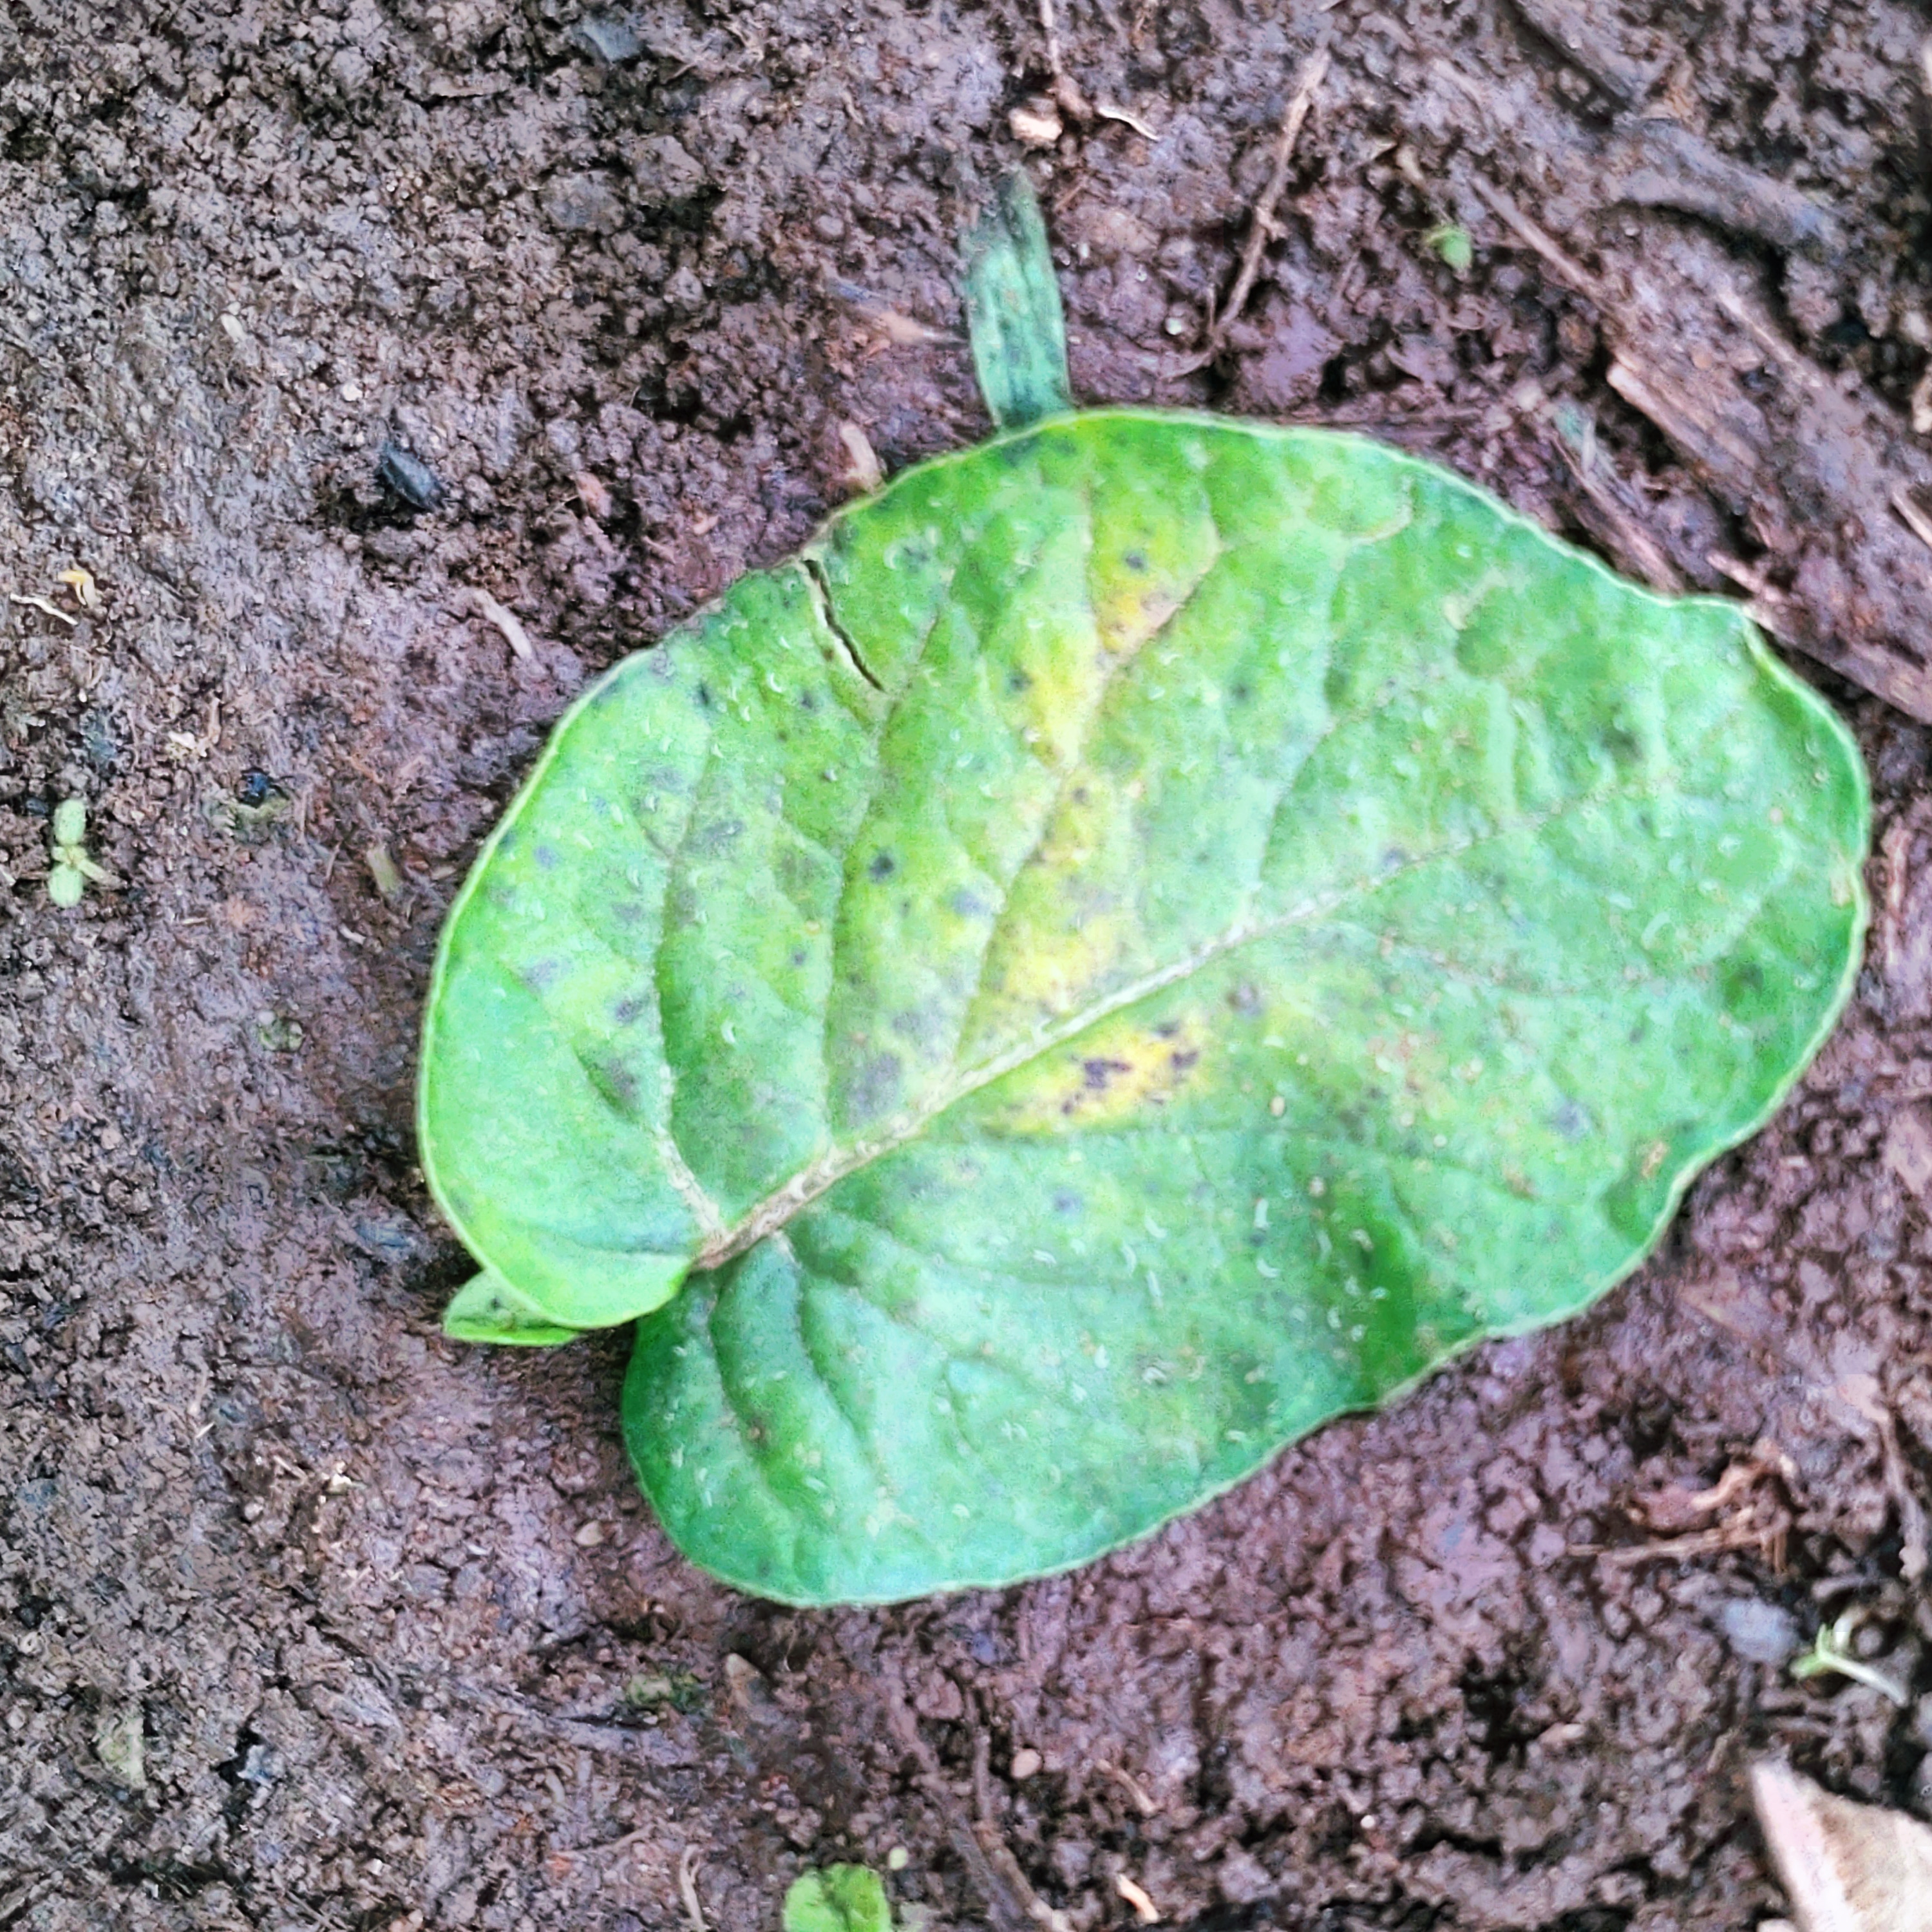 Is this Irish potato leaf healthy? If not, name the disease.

late blight
